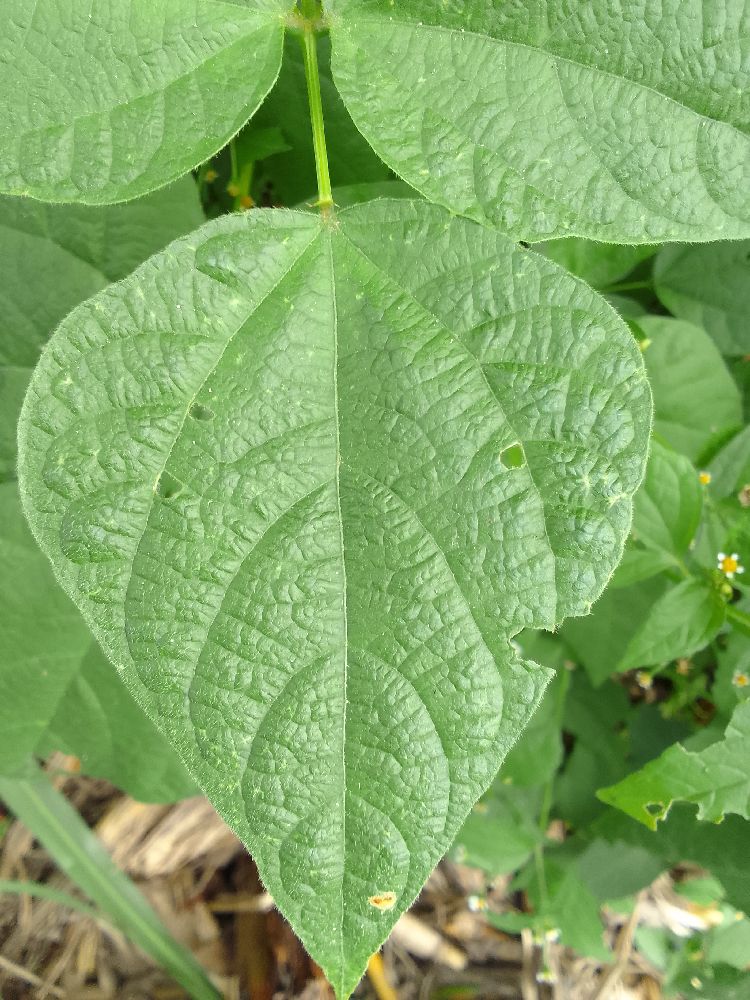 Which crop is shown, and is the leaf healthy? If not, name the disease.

common bean, healthy
